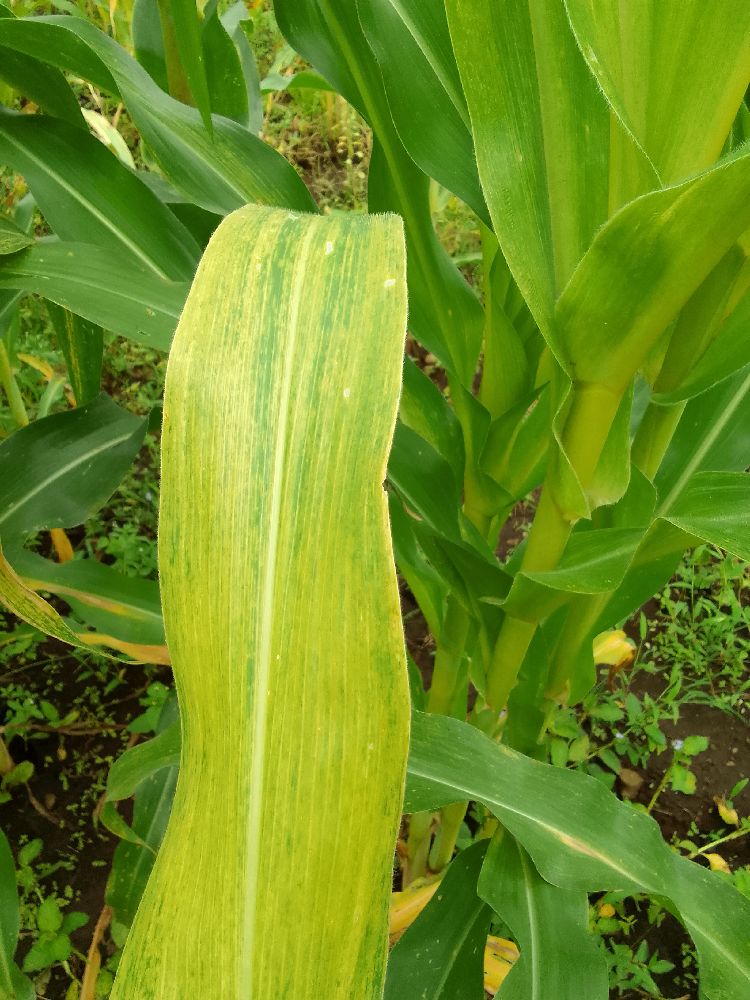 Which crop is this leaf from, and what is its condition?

maize, maize lethal necrosis
